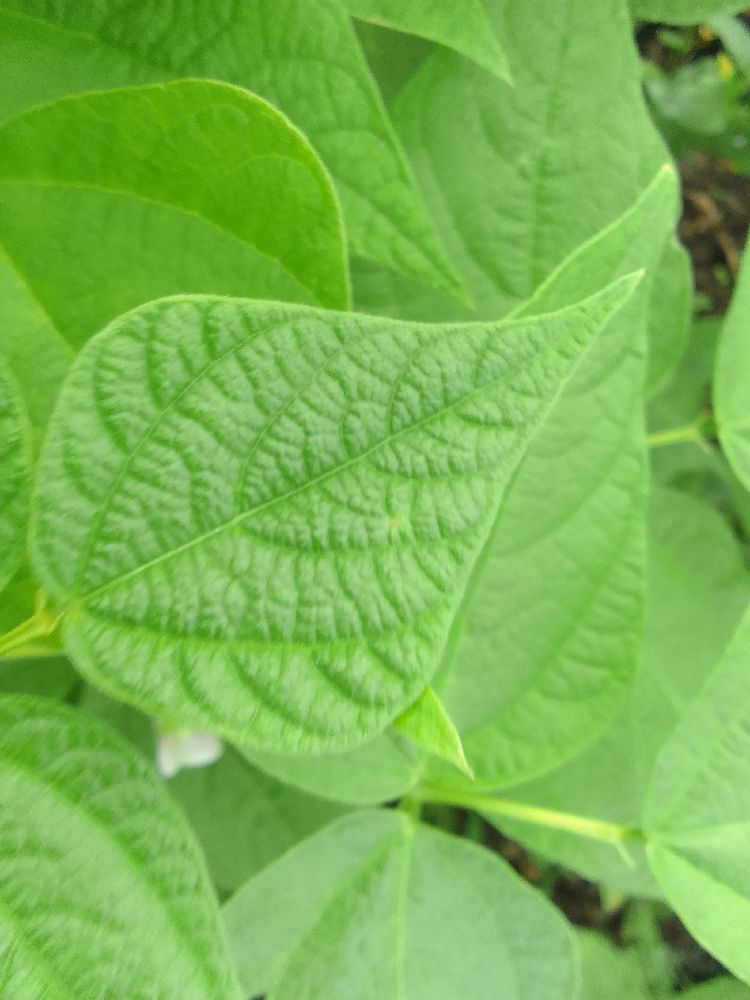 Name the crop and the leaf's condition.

common bean, healthy
